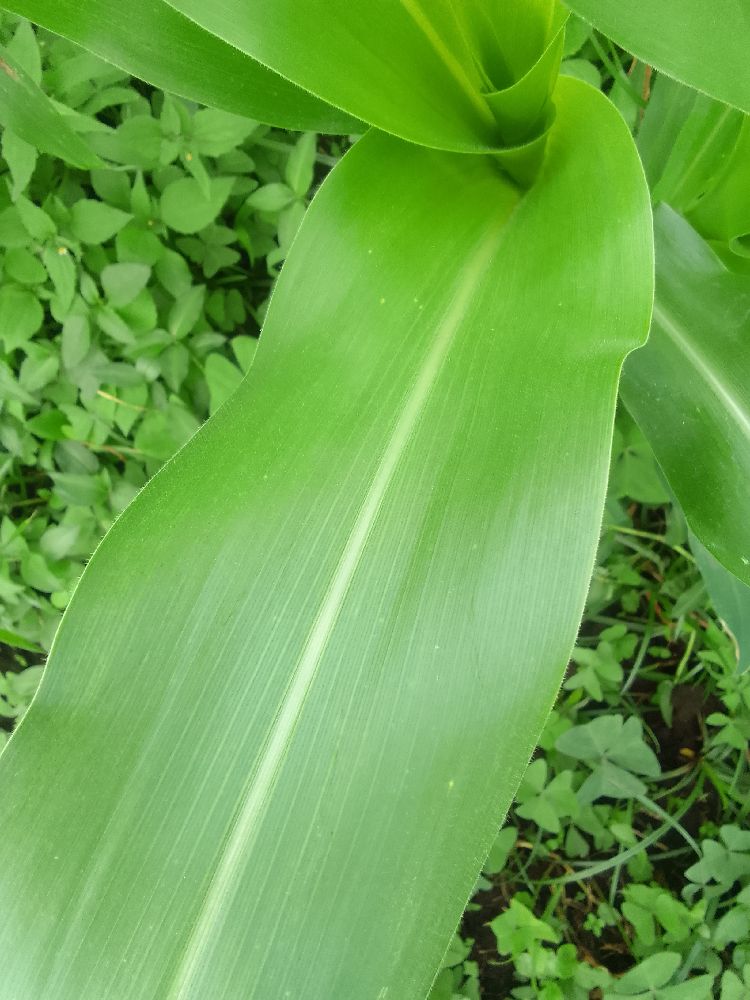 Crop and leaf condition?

maize, healthy
